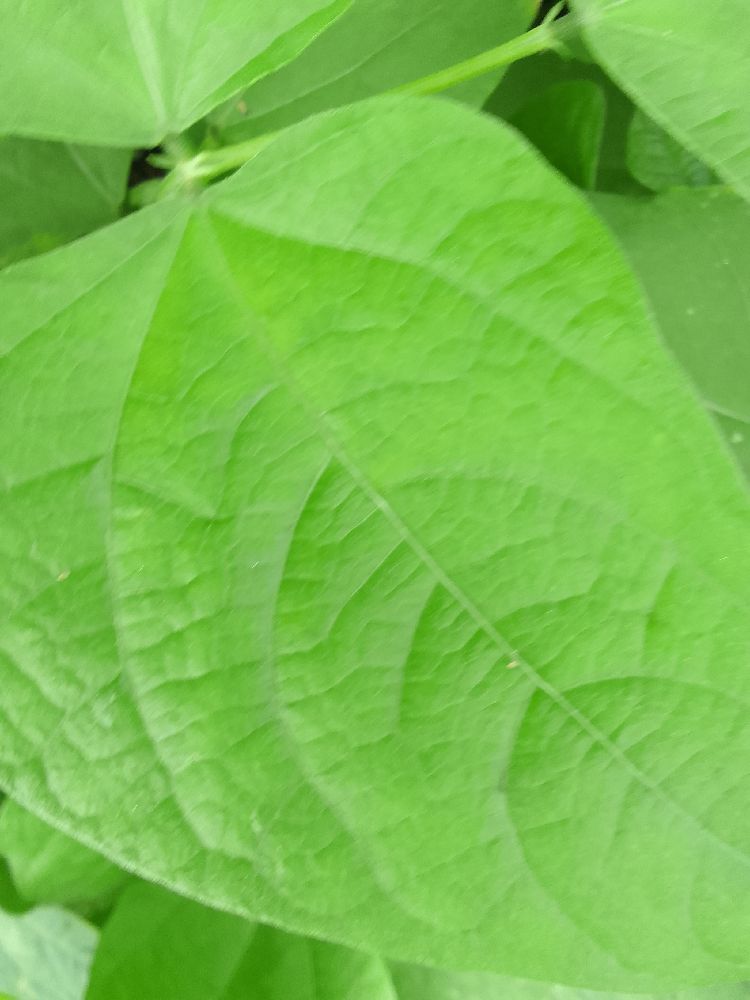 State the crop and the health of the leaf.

common bean, healthy
